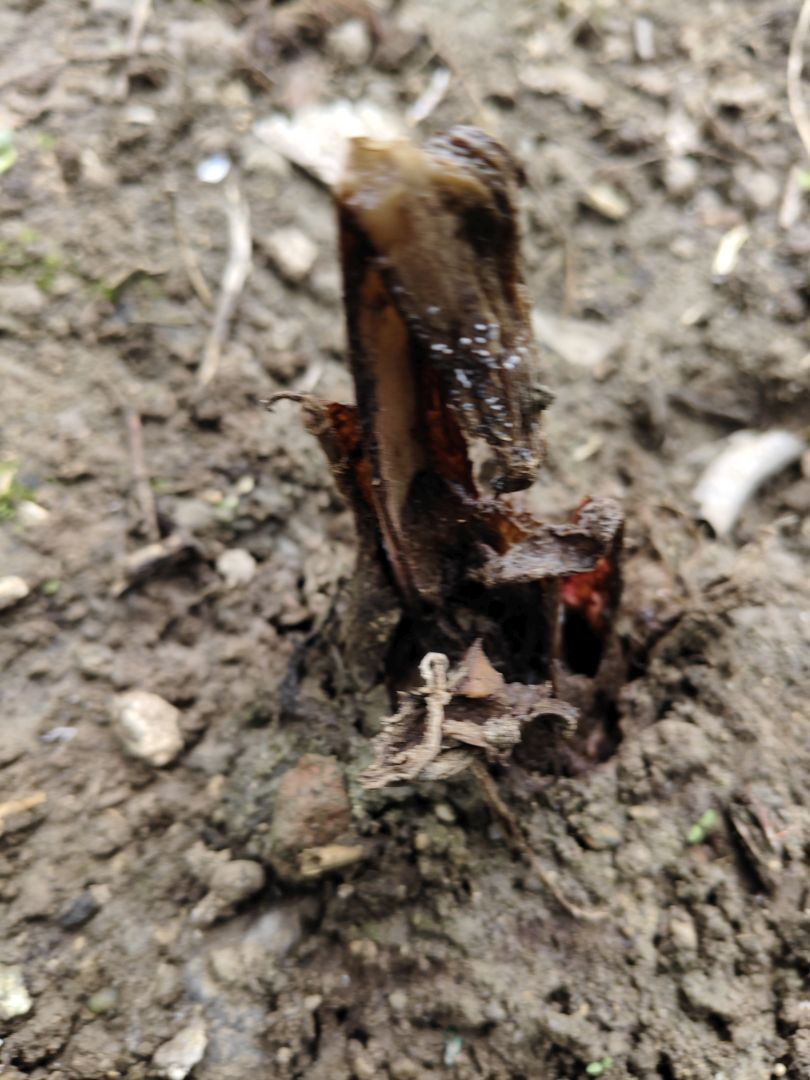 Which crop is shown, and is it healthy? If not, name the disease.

taro, root rot
